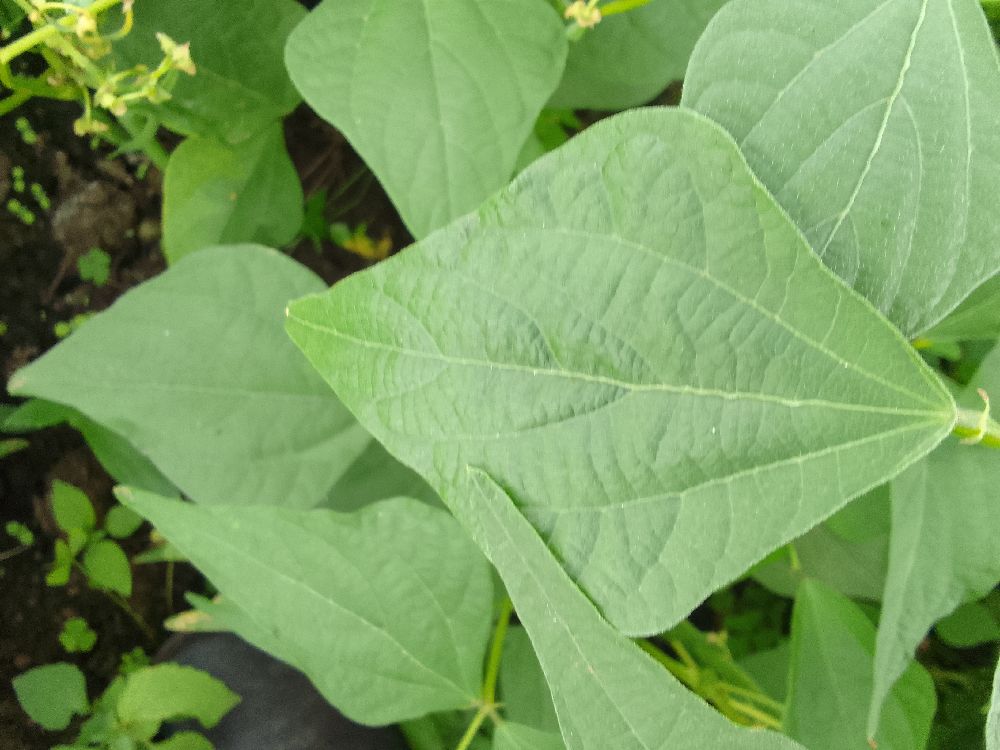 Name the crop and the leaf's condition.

common bean, healthy
